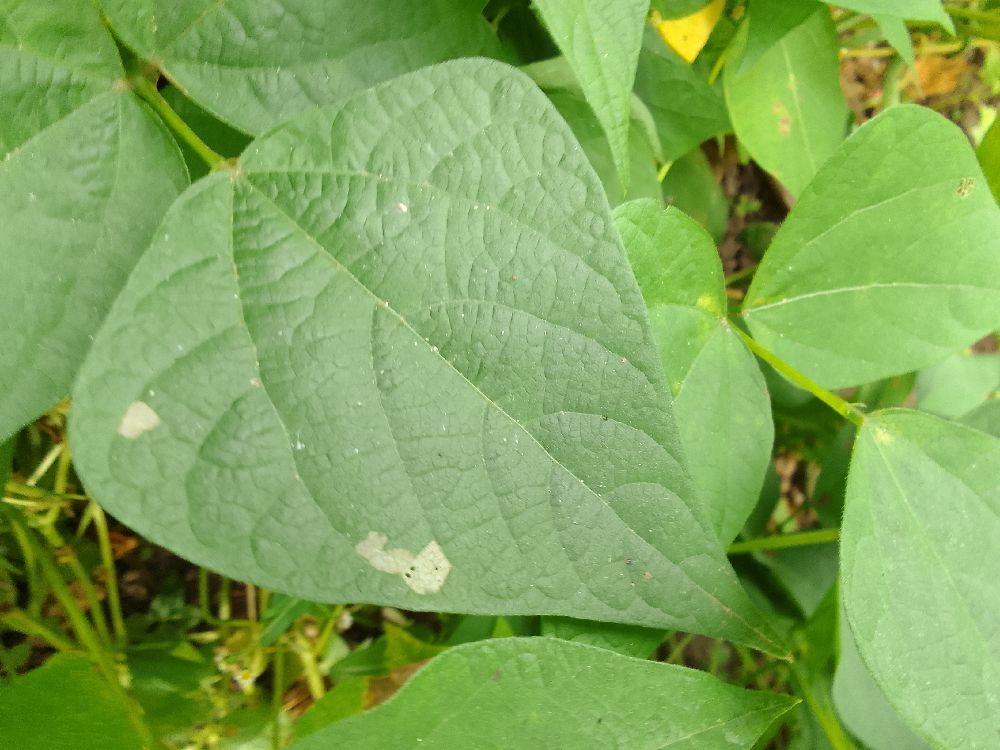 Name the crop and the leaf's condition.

common bean, healthy
